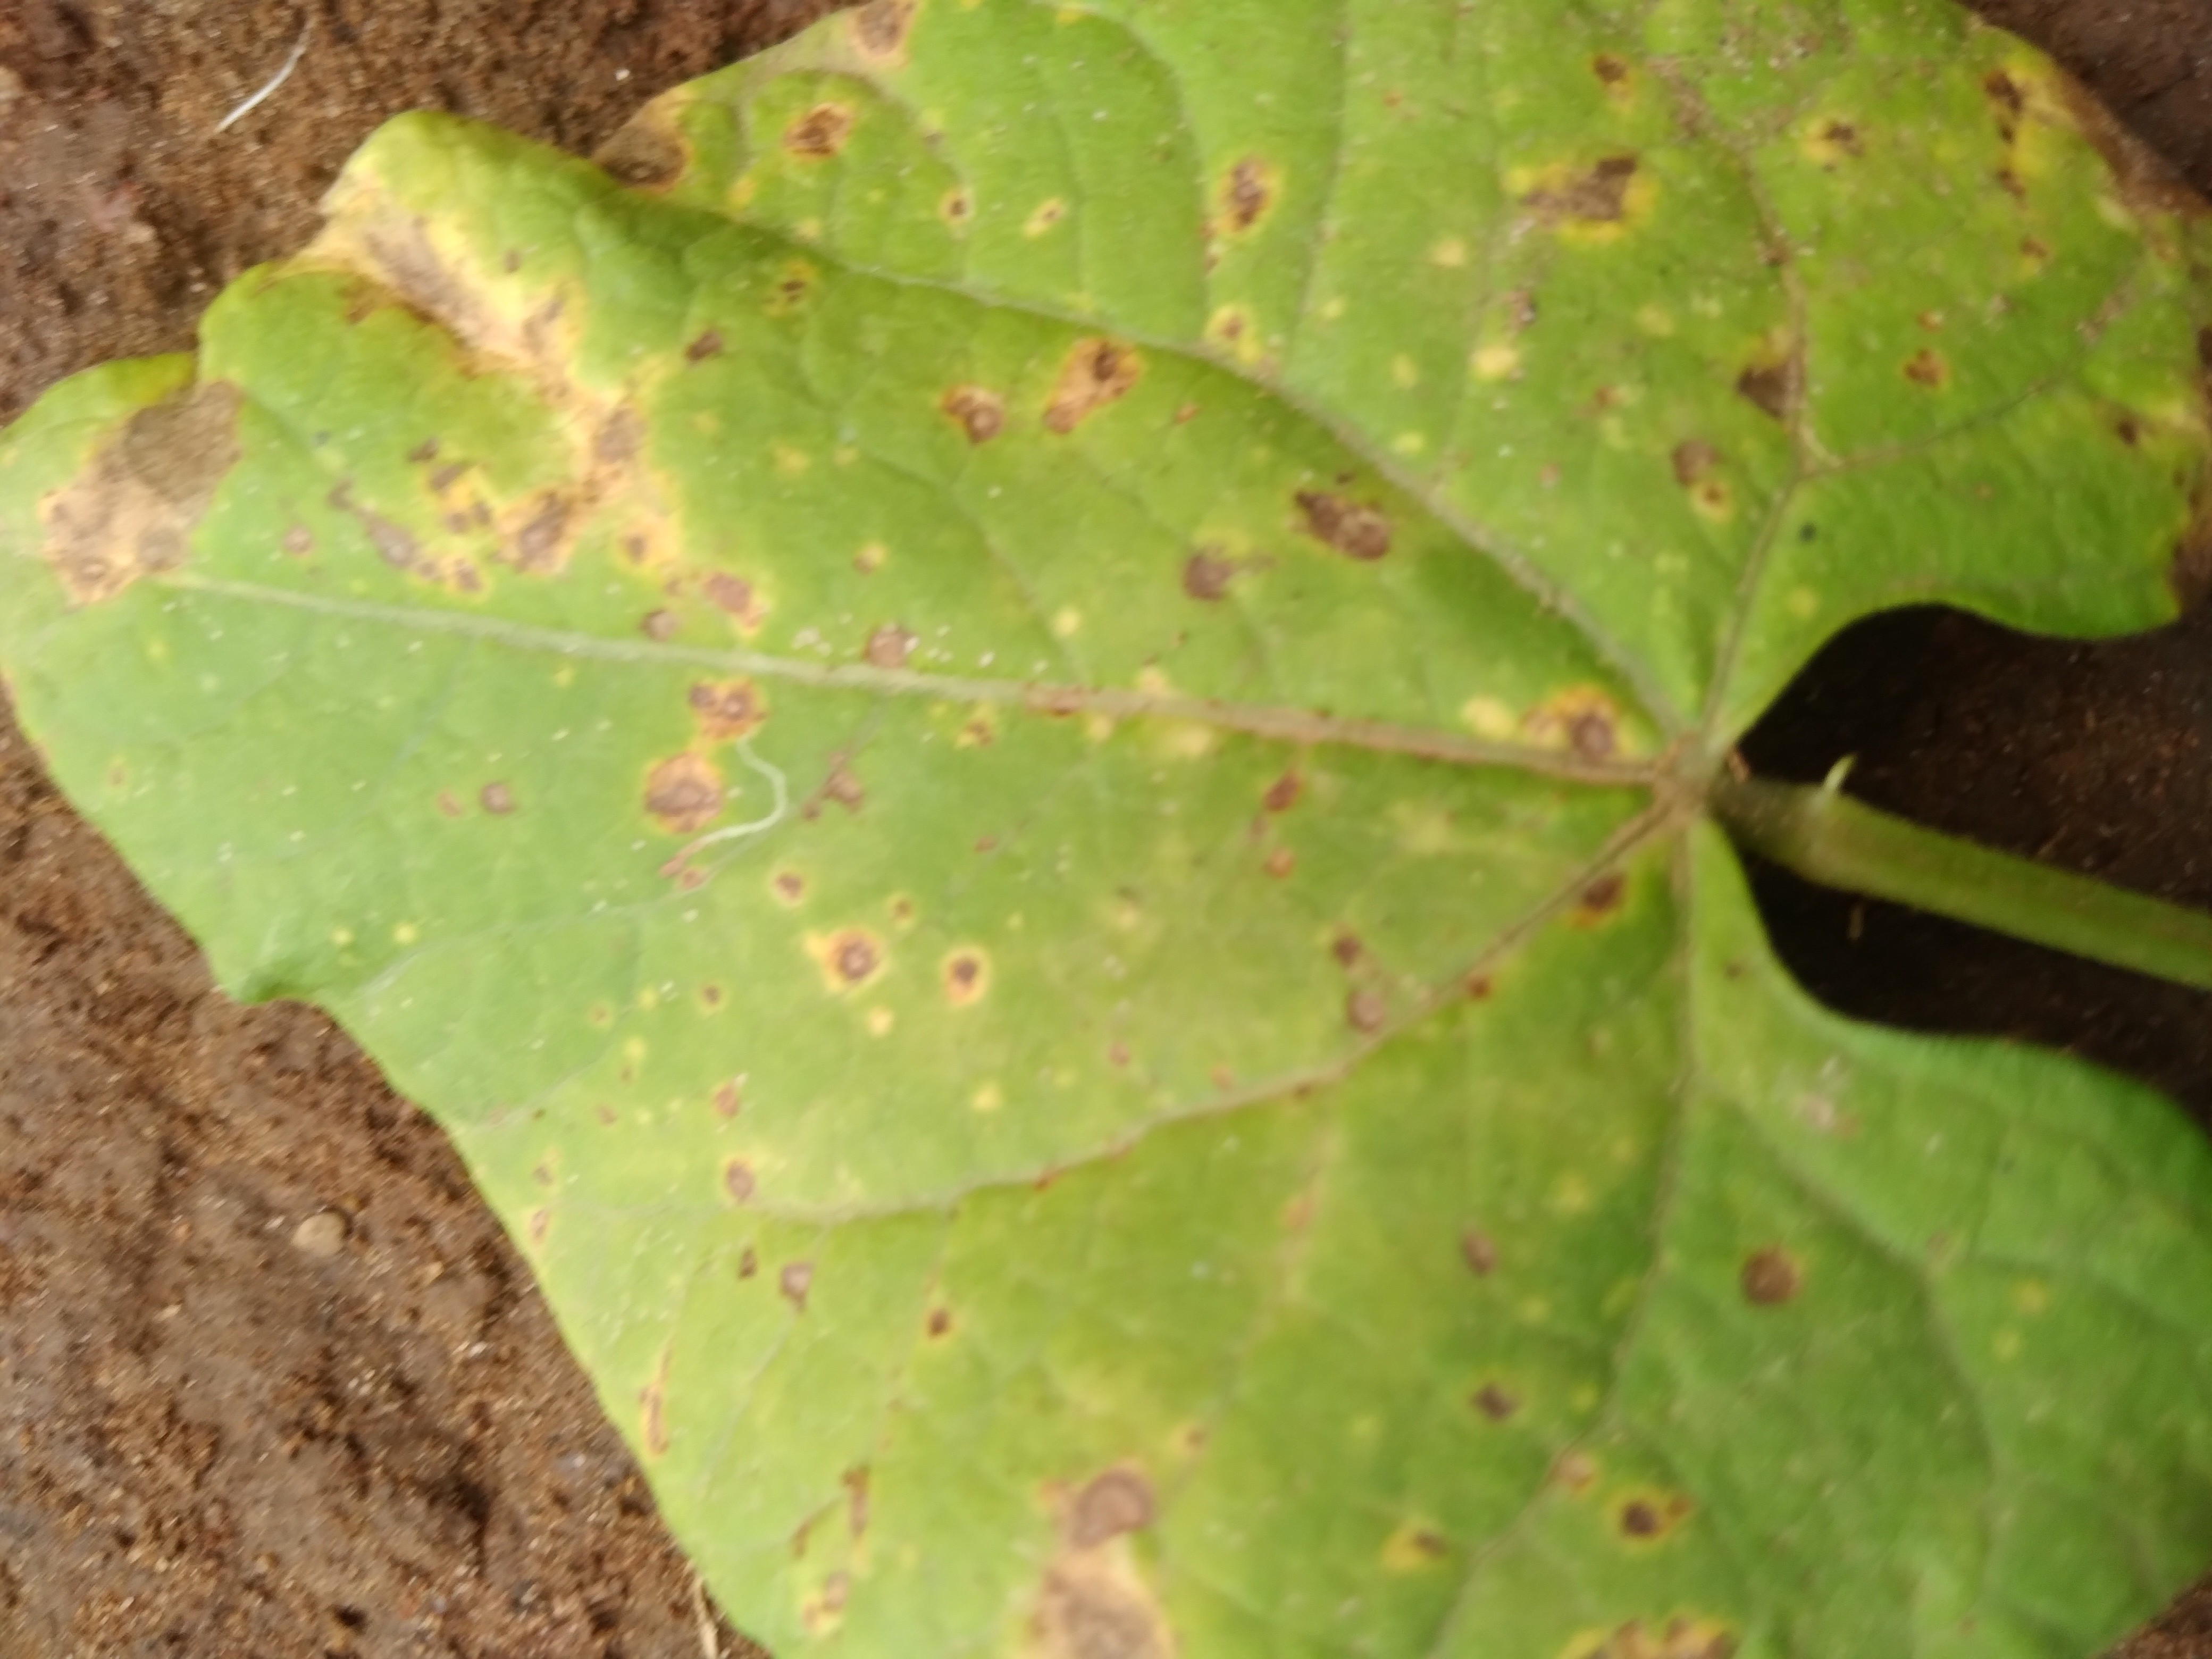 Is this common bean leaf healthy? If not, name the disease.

rust
